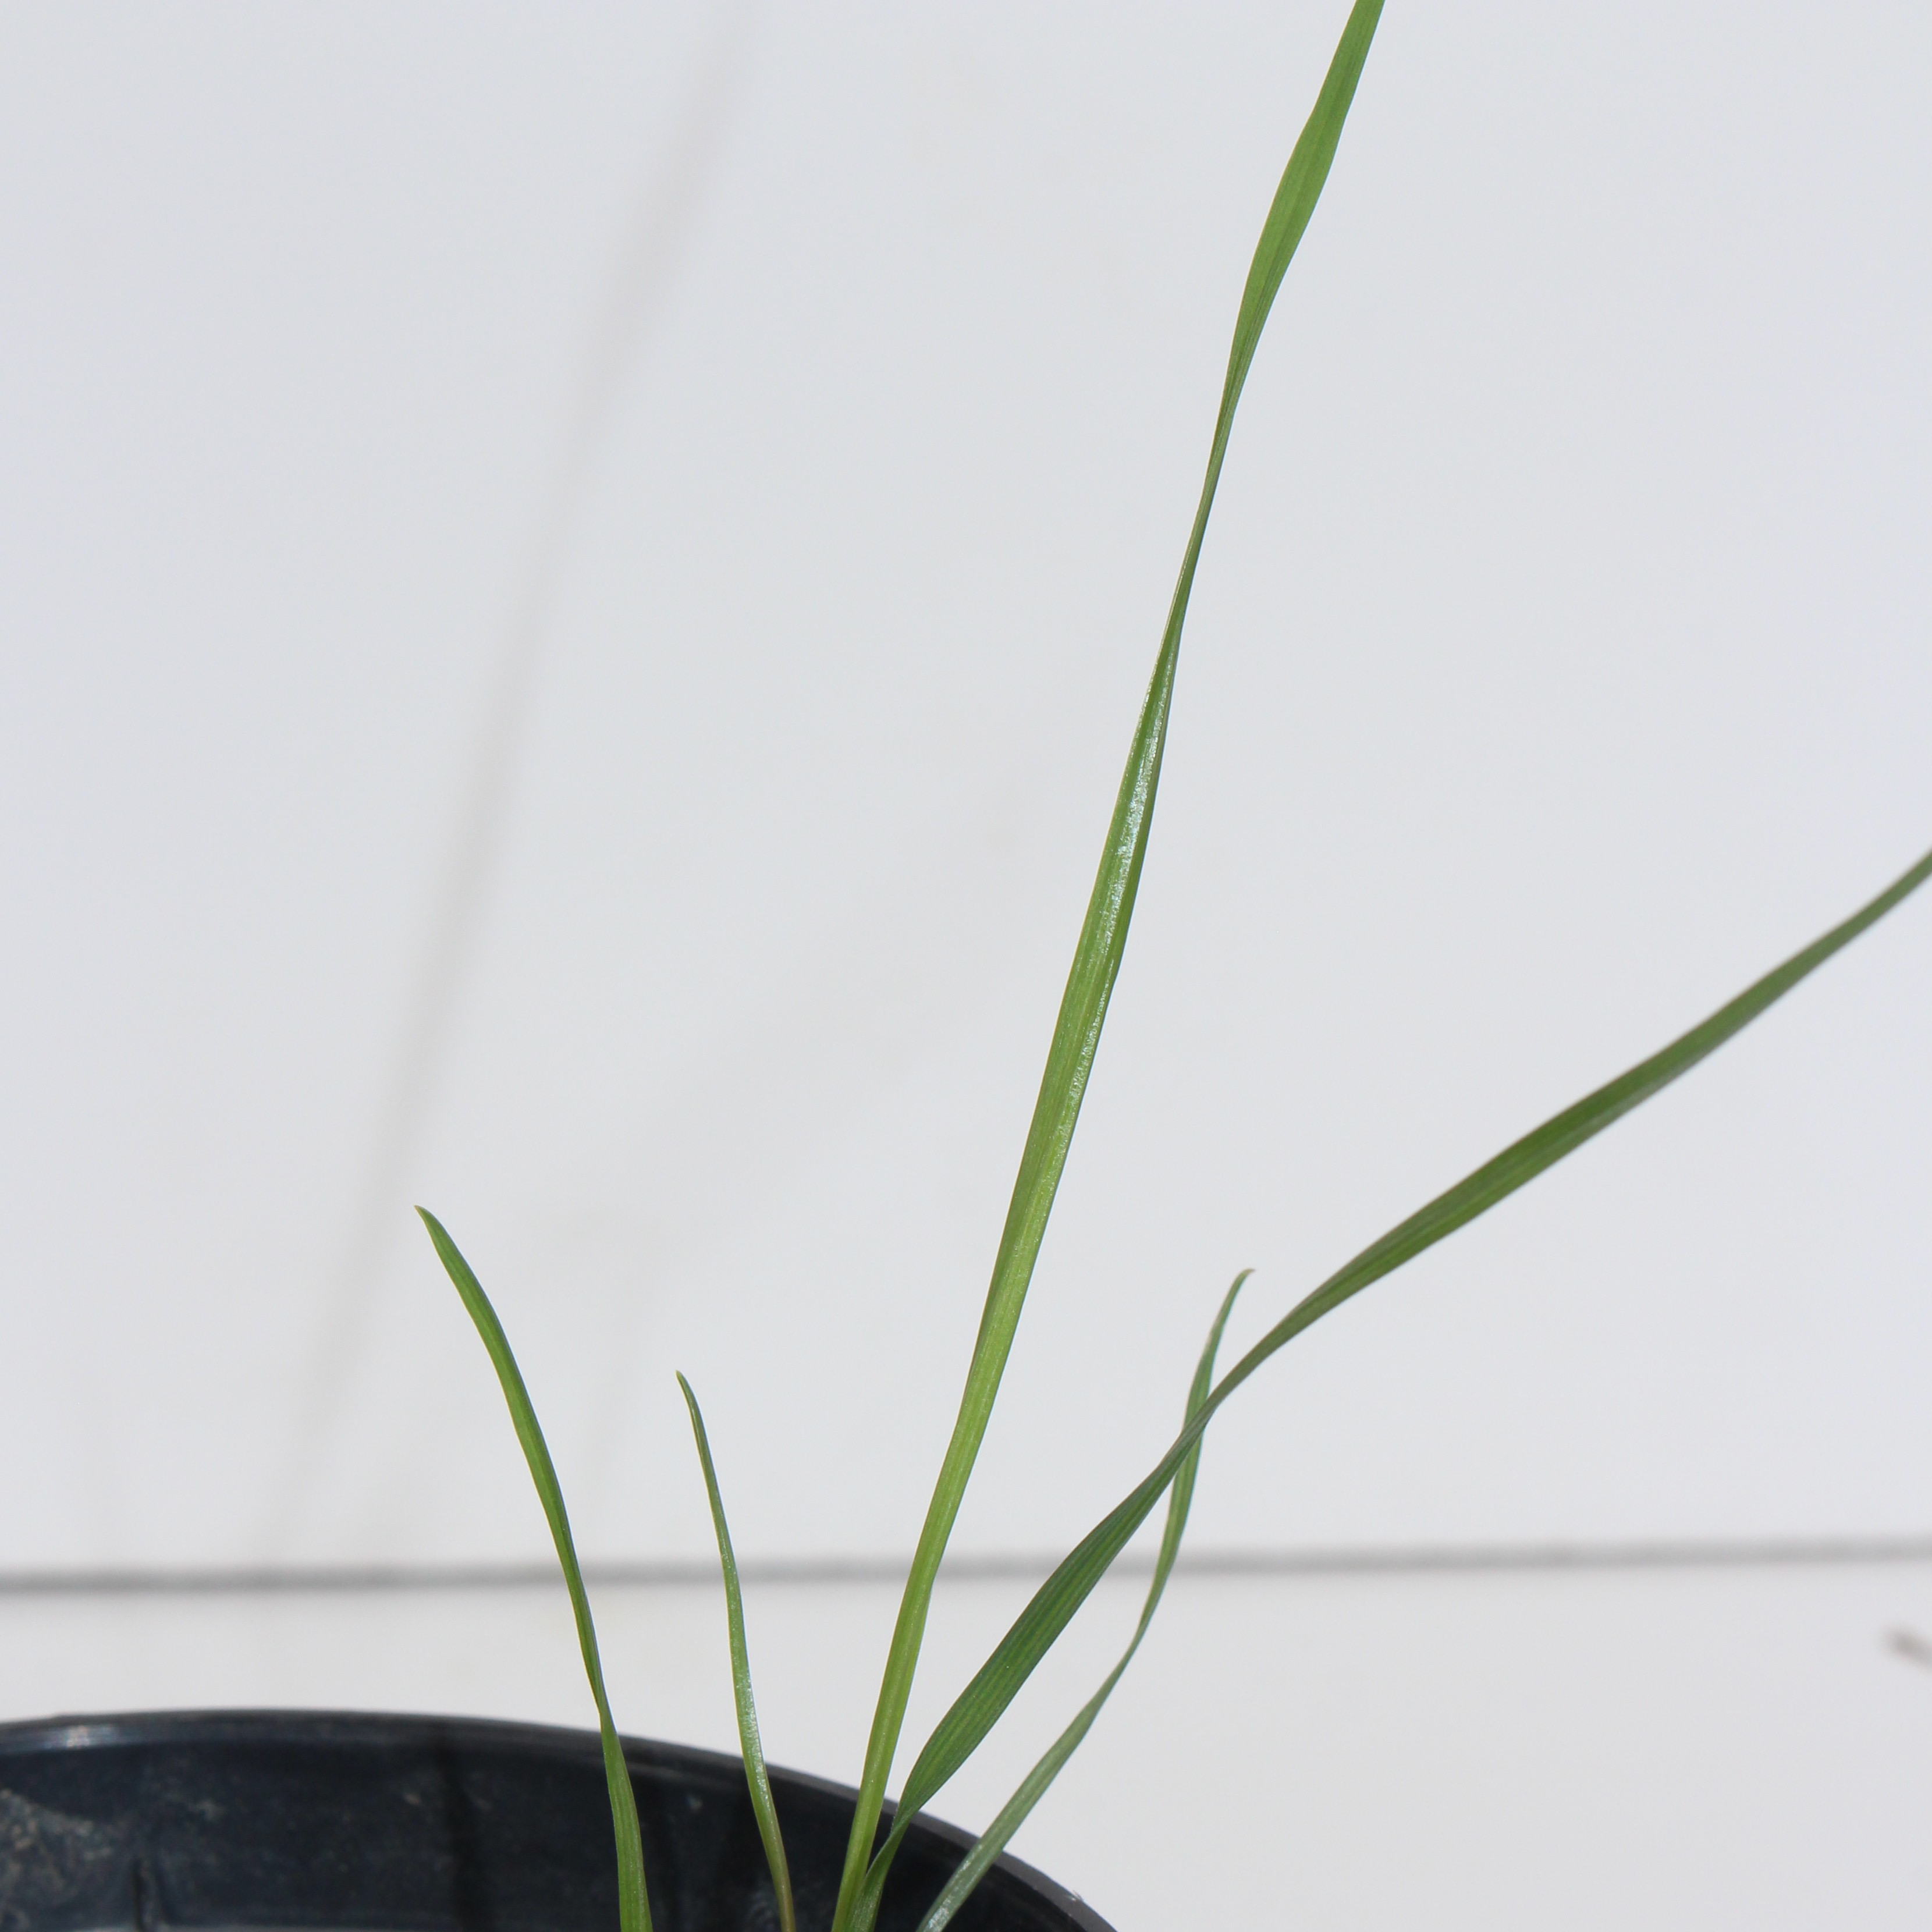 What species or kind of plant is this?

Lolium multiflorum
